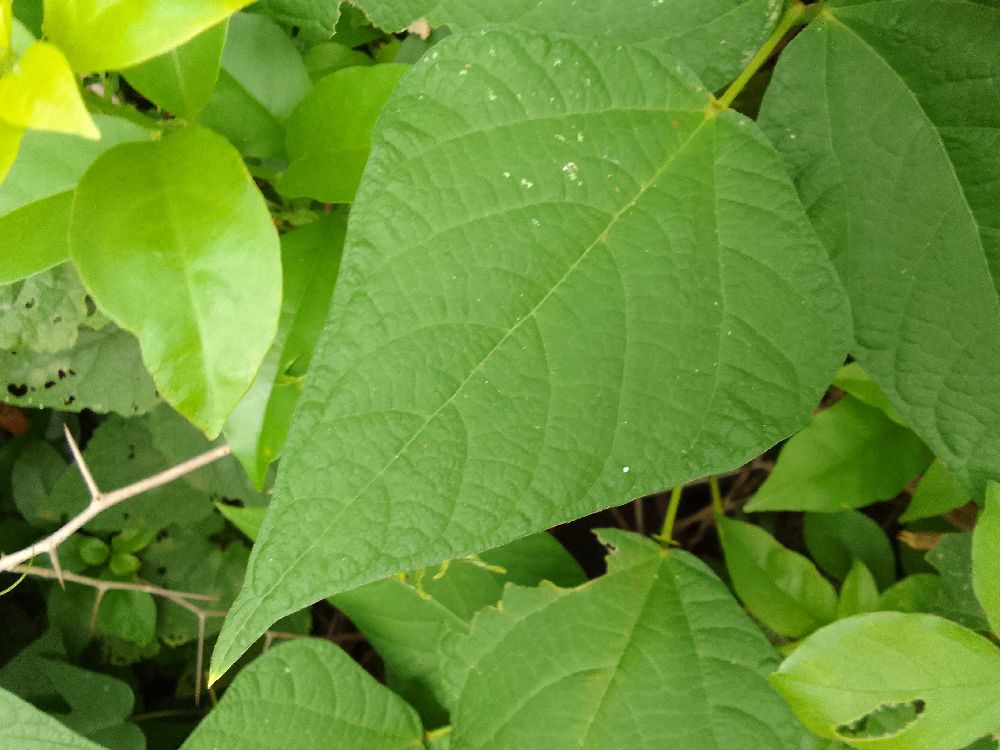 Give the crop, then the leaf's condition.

common bean, healthy
